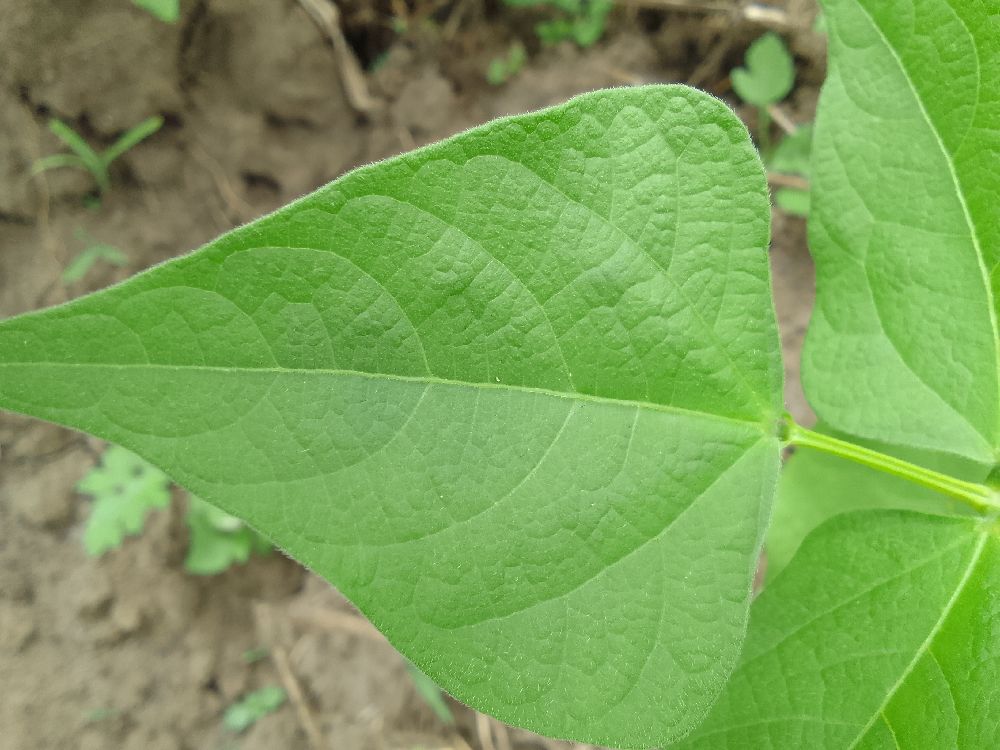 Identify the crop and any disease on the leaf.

common bean, bean rust
